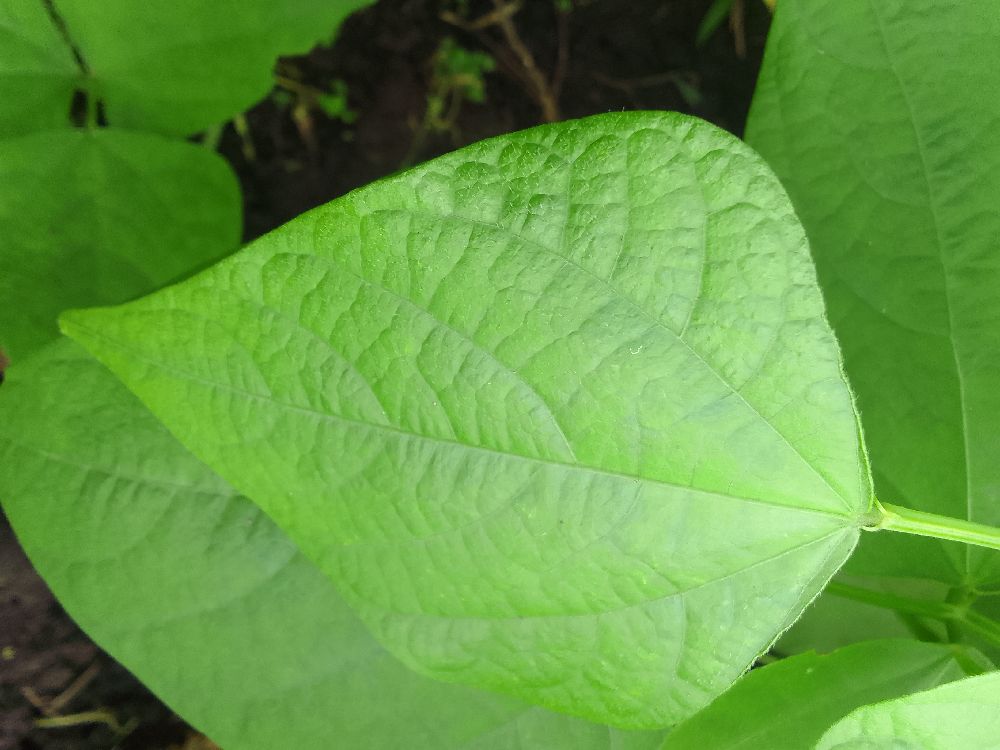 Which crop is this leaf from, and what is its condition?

common bean, healthy
